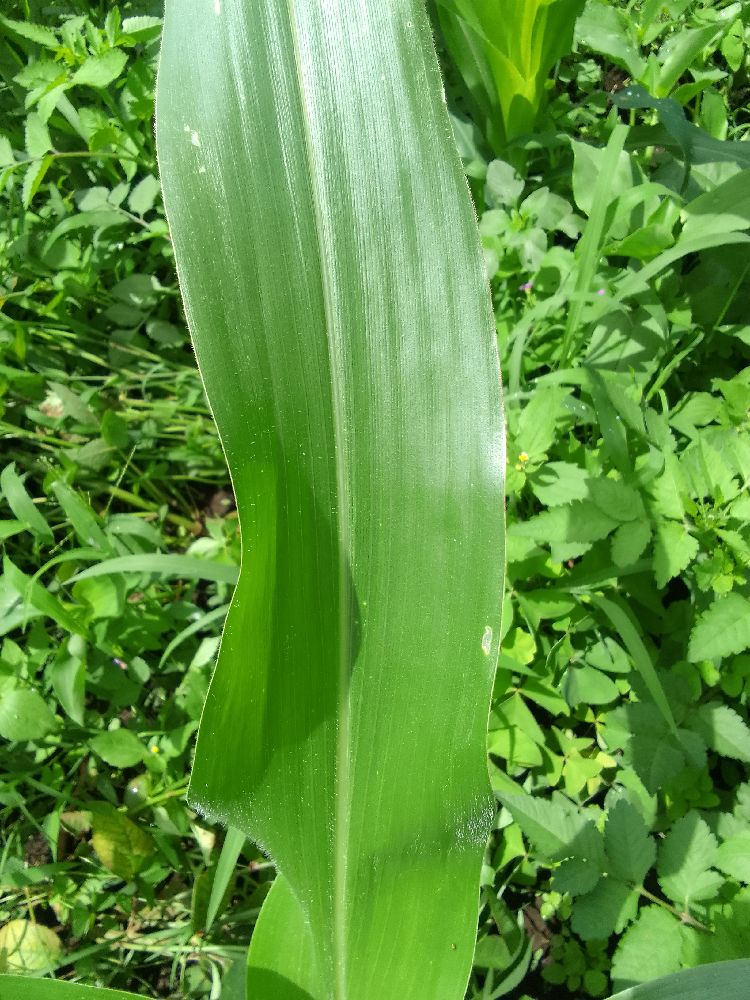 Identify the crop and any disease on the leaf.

maize, healthy
